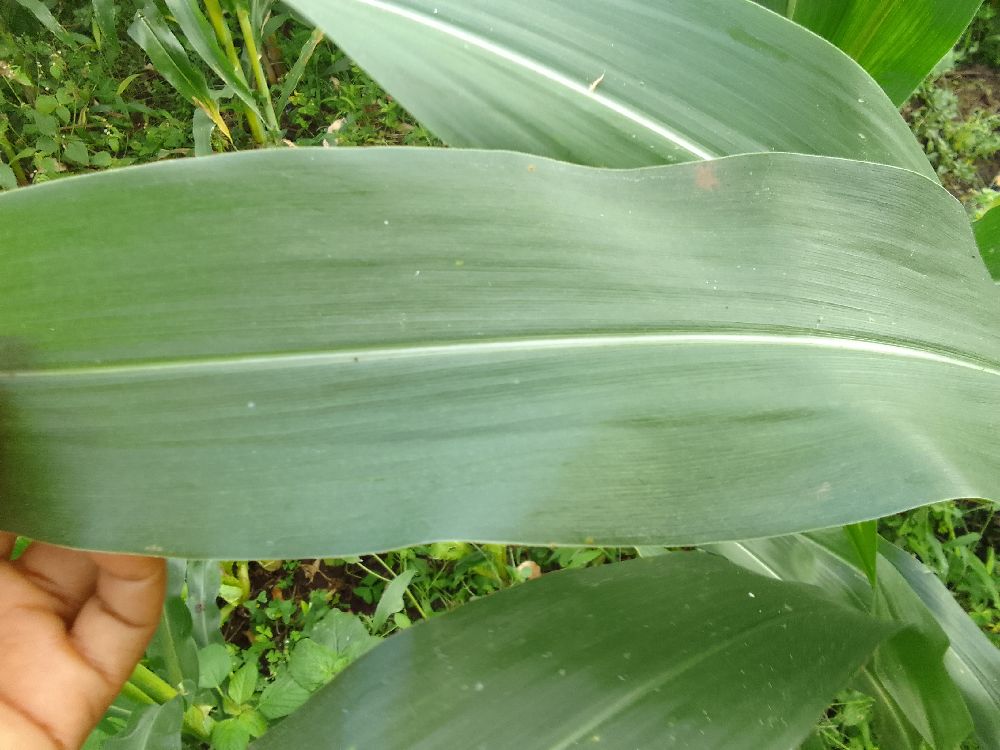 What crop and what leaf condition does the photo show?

maize, healthy
